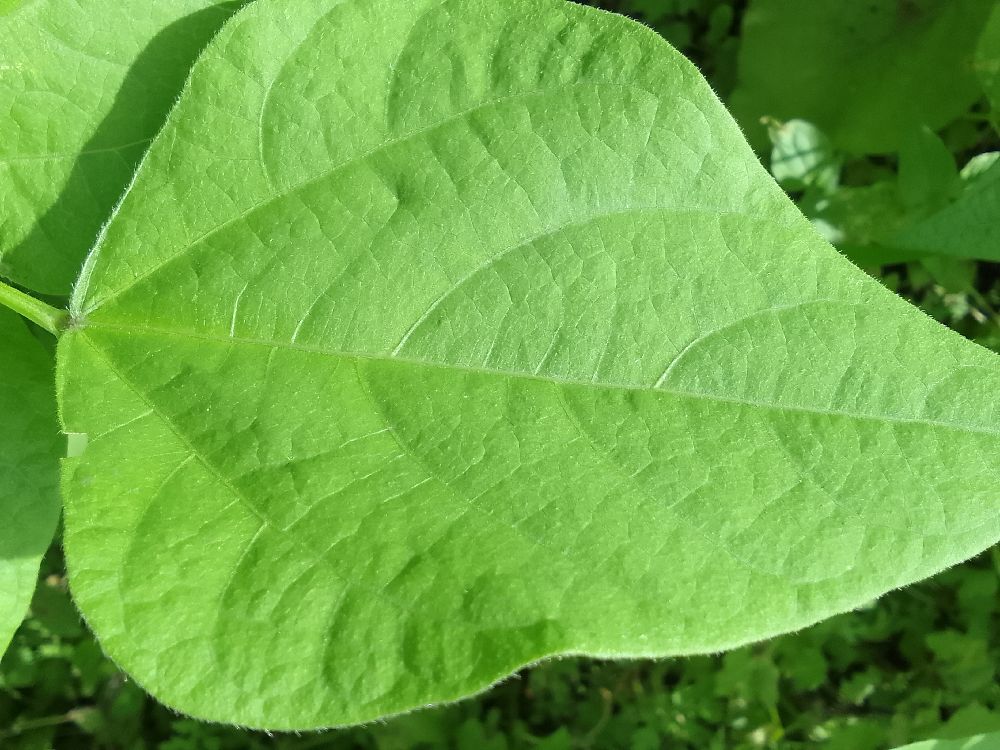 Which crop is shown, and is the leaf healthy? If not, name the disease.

common bean, healthy
